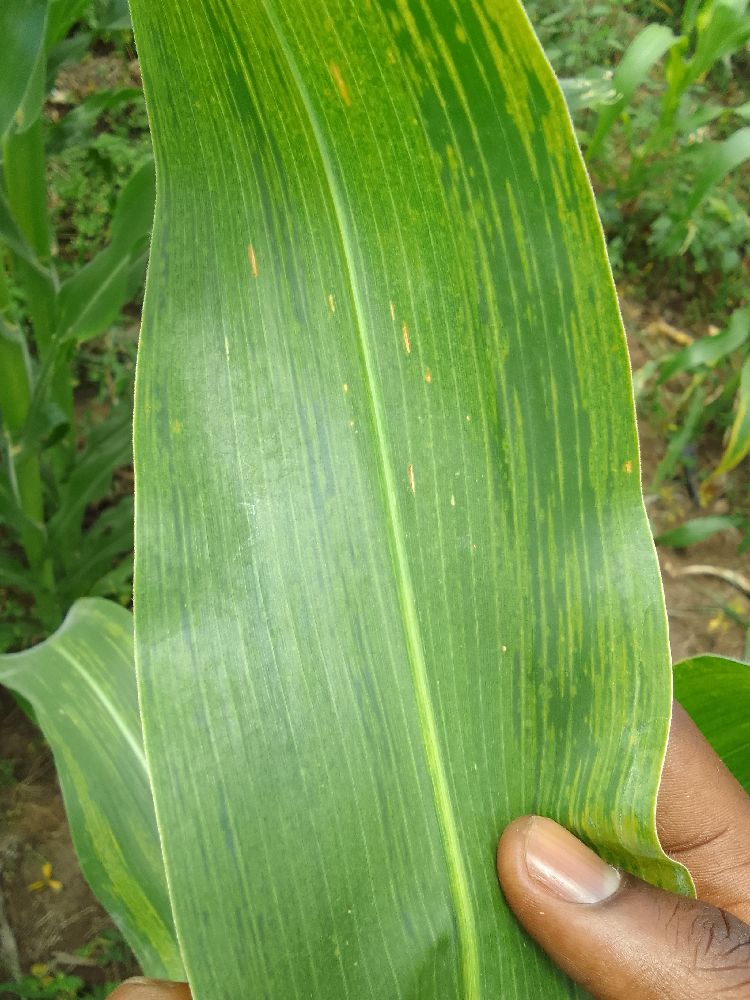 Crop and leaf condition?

maize, maize lethal necrosis
